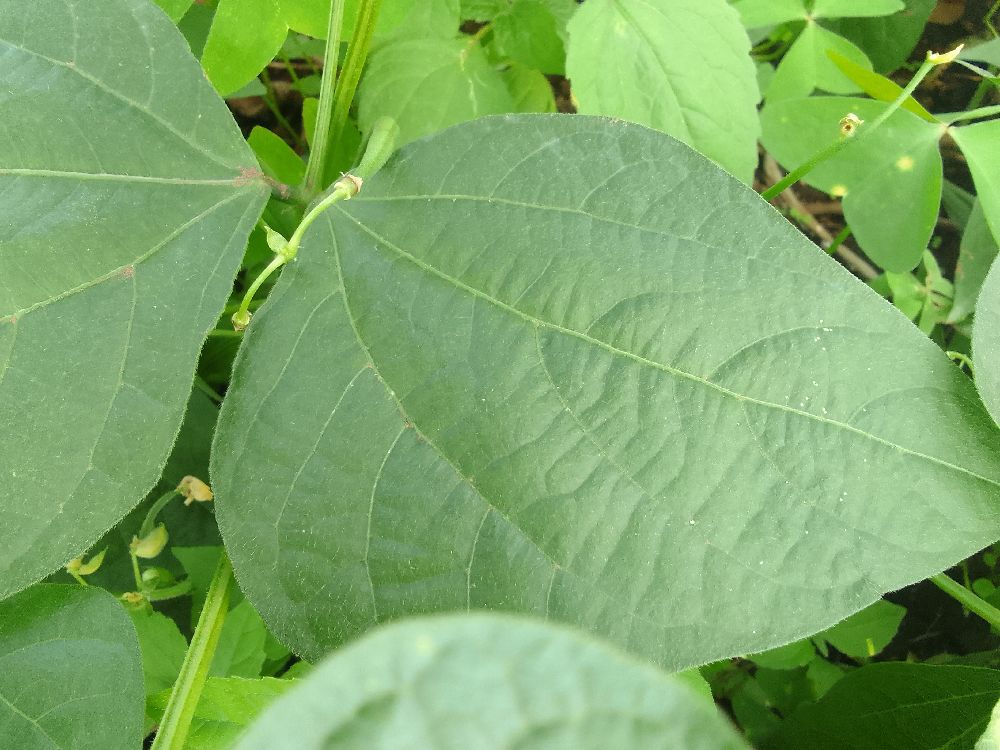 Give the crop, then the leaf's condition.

common bean, healthy
